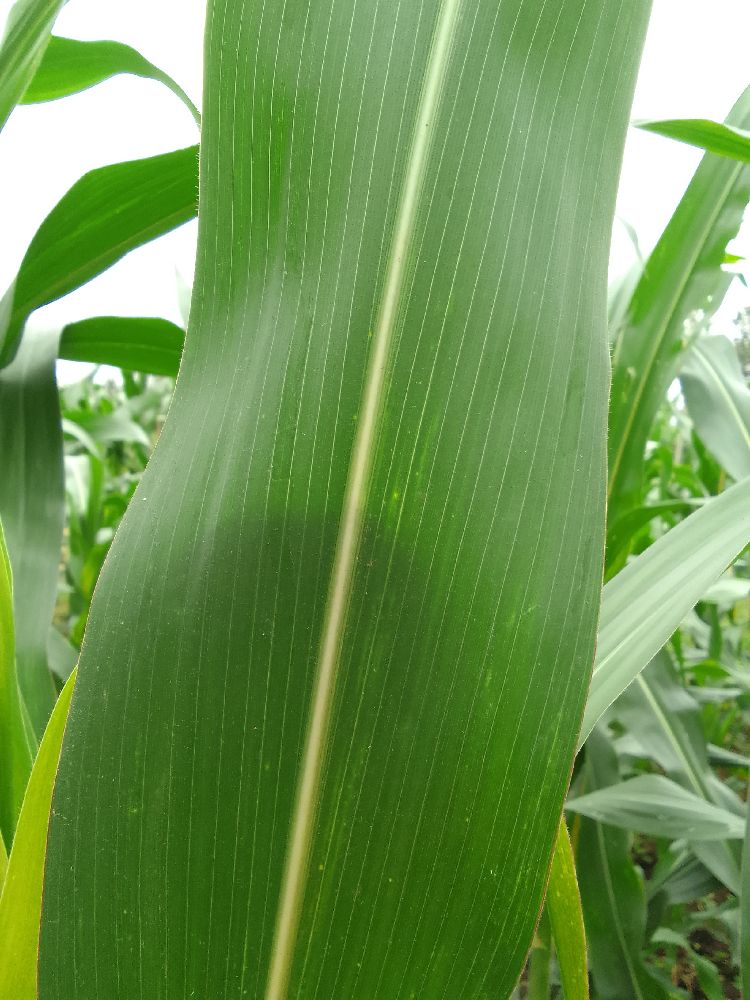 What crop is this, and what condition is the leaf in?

maize, healthy
